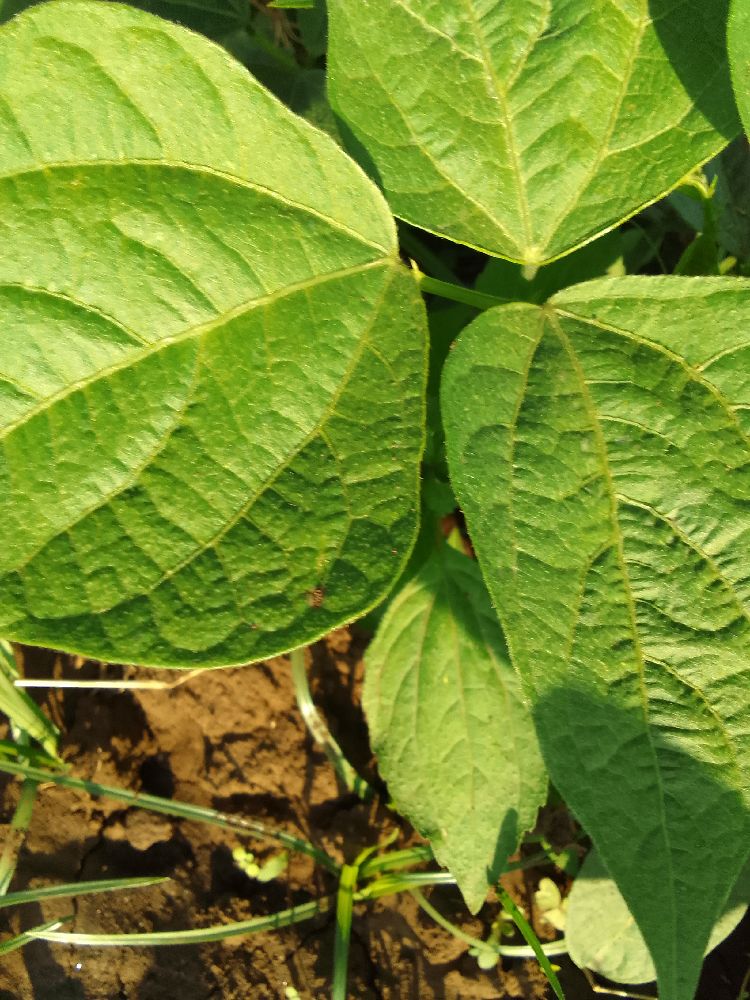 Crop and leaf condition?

common bean, healthy
